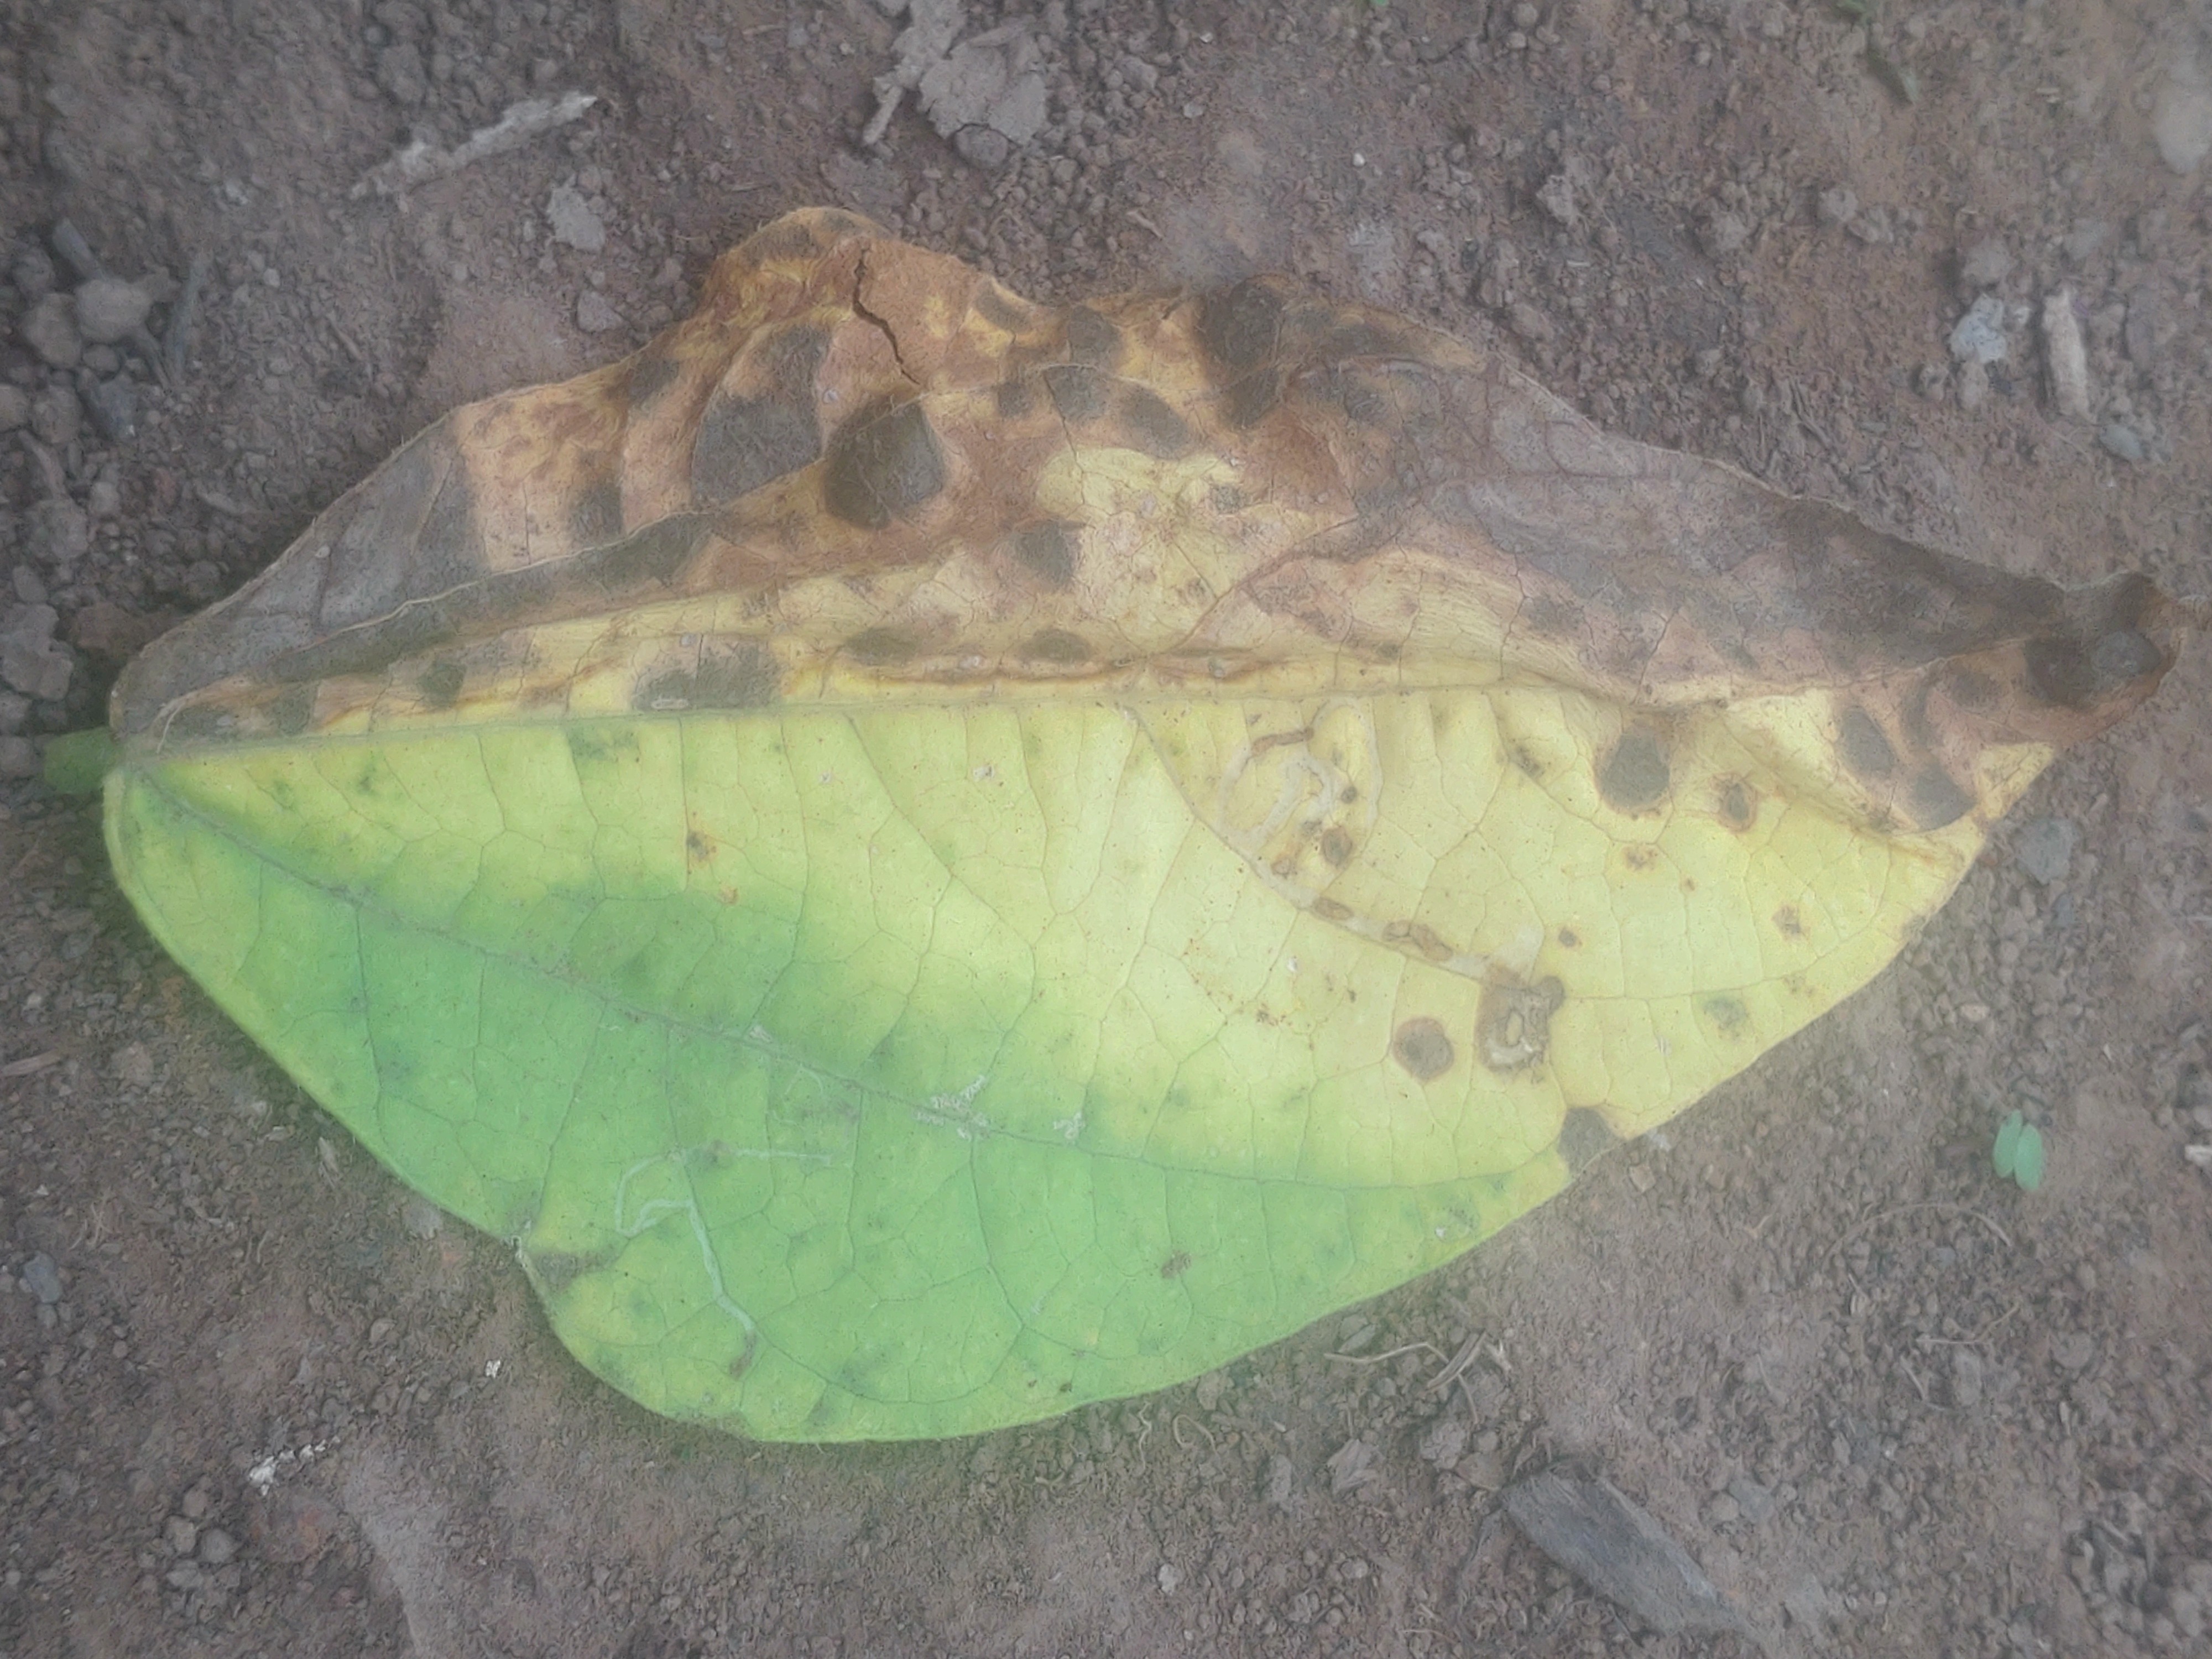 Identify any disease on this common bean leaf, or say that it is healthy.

anthracnose
